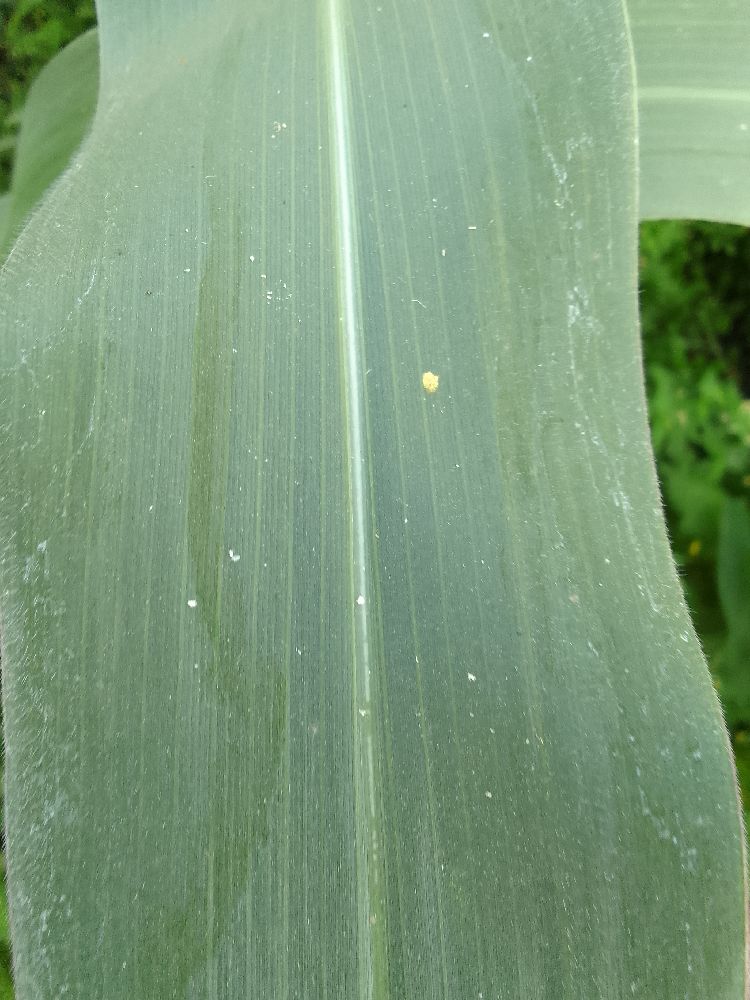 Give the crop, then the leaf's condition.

maize, healthy
